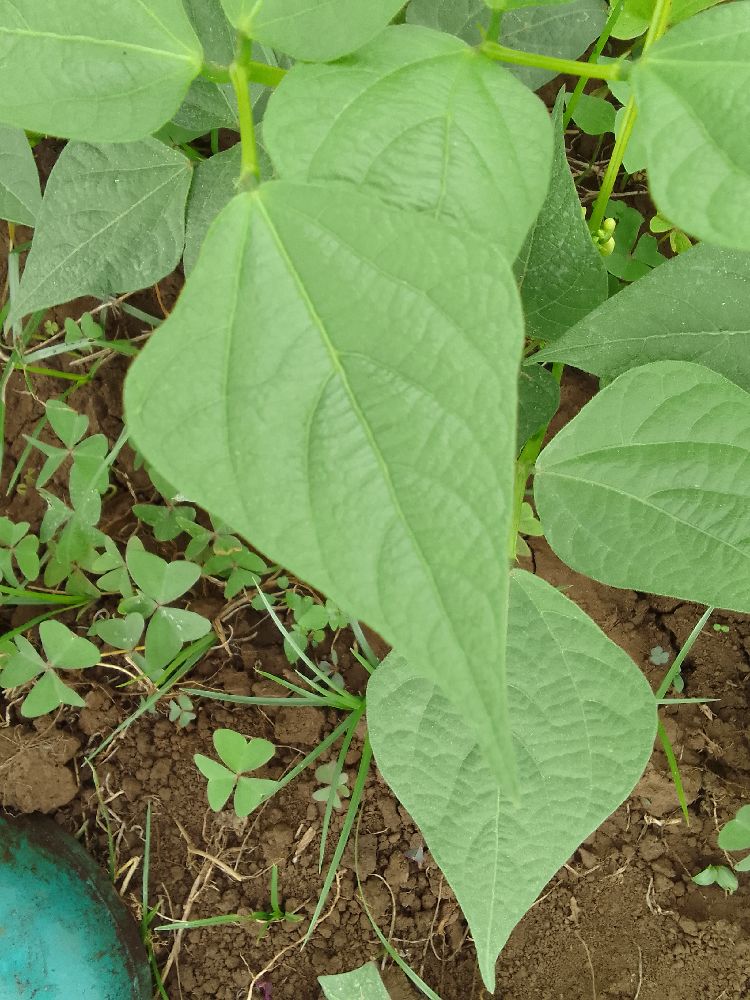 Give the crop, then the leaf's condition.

common bean, healthy
